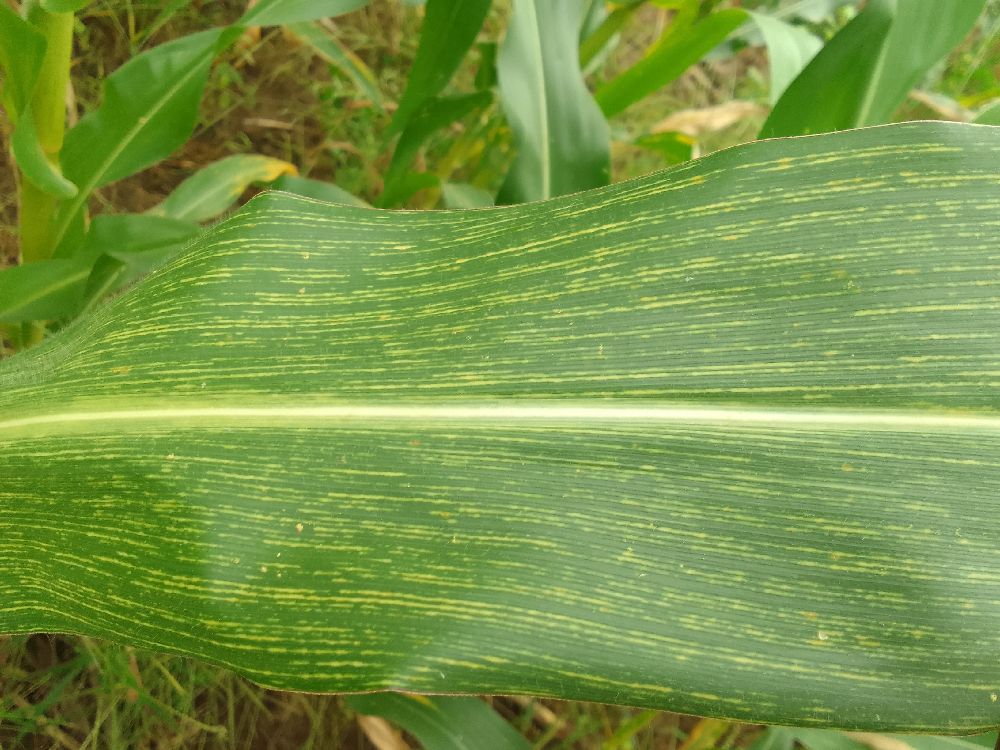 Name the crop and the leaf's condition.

maize, maize streak virus
